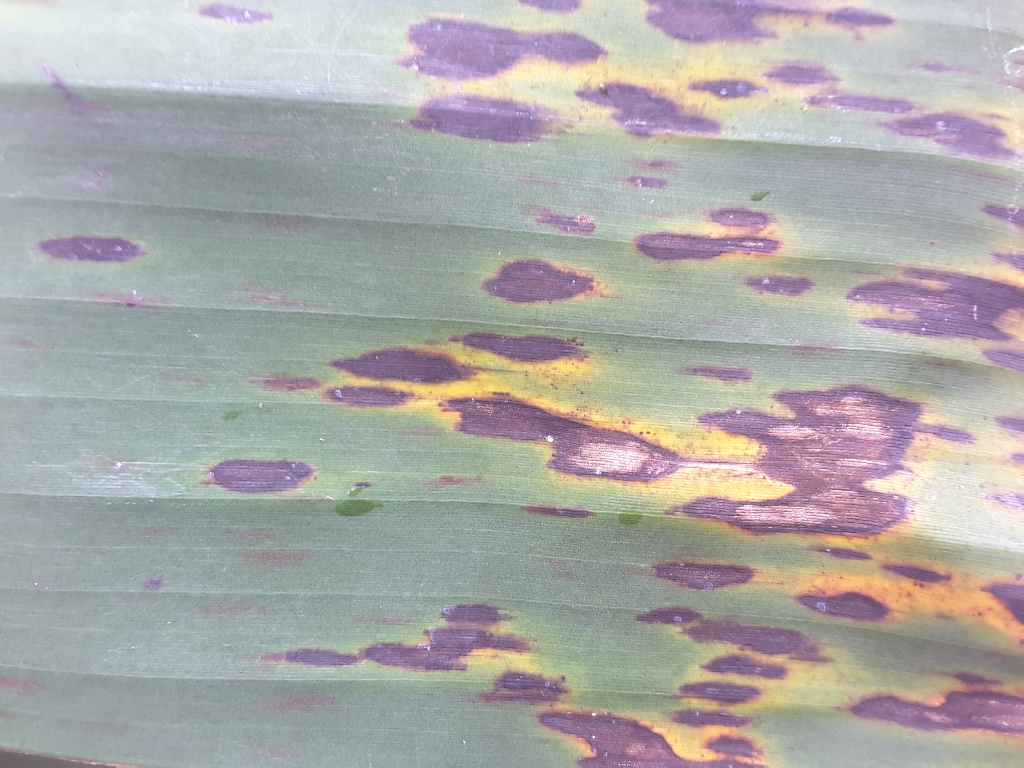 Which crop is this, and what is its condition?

banana, black sigatoka
